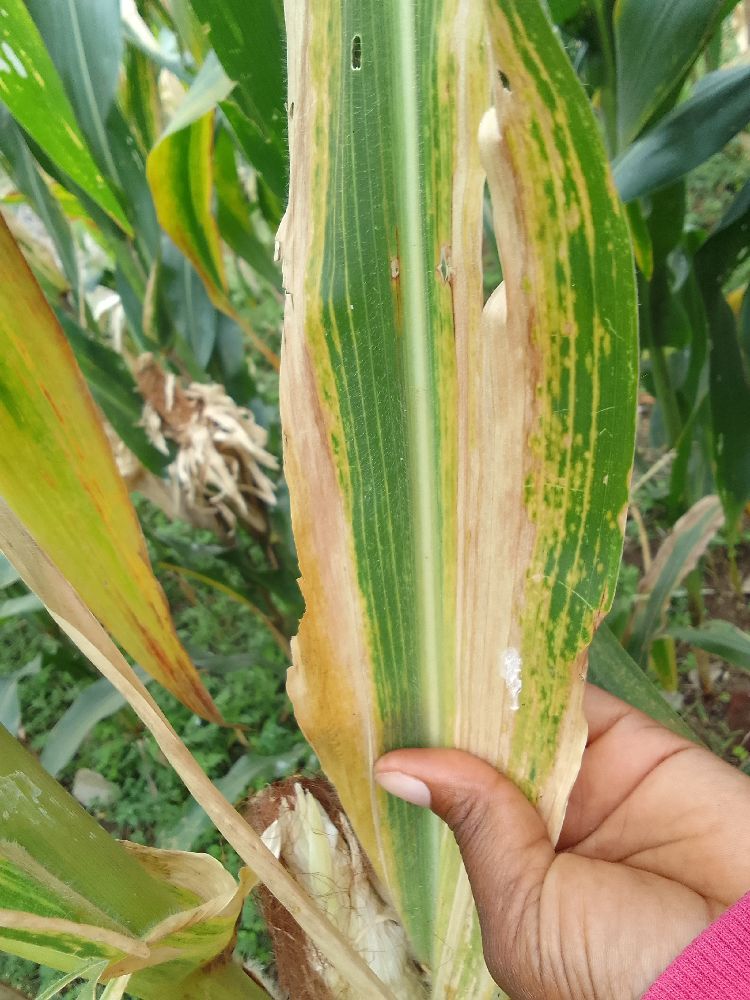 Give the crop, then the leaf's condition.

maize, maize lethal necrosis
